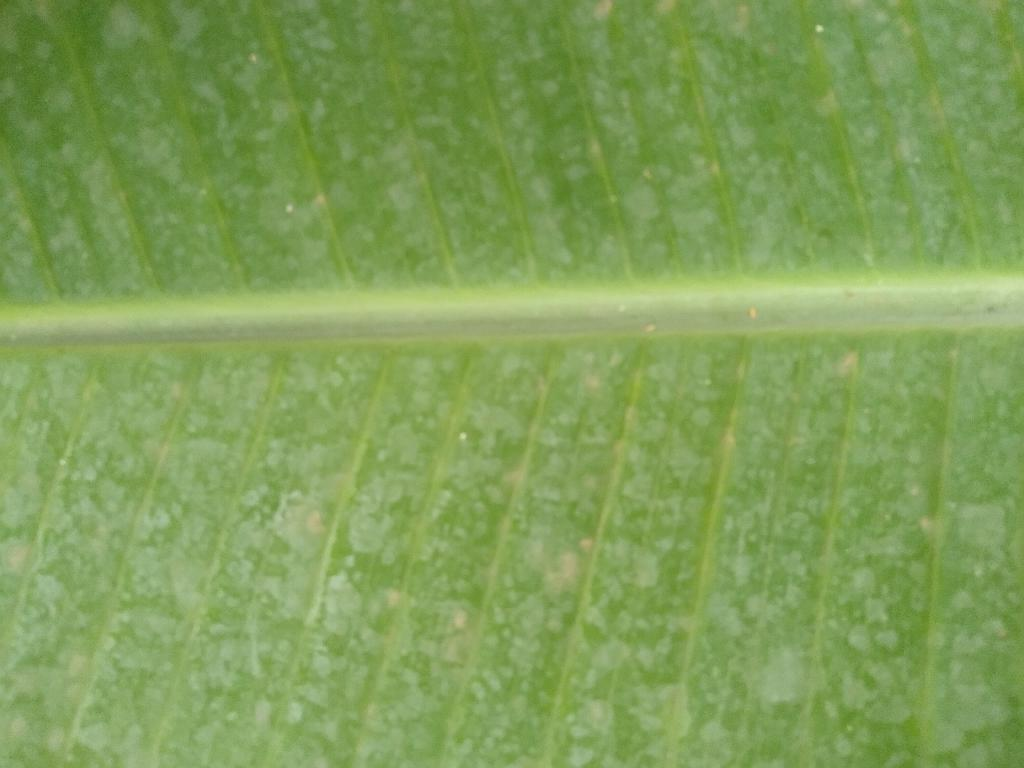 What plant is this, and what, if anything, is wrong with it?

banana, healthy
